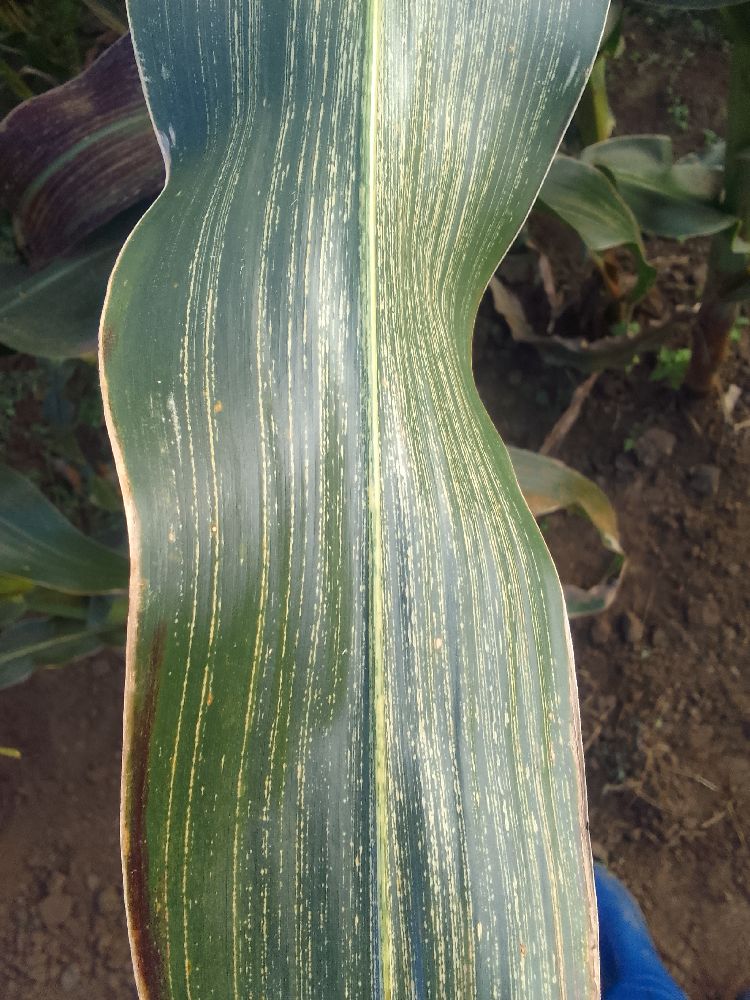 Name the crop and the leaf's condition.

maize, maize streak virus
